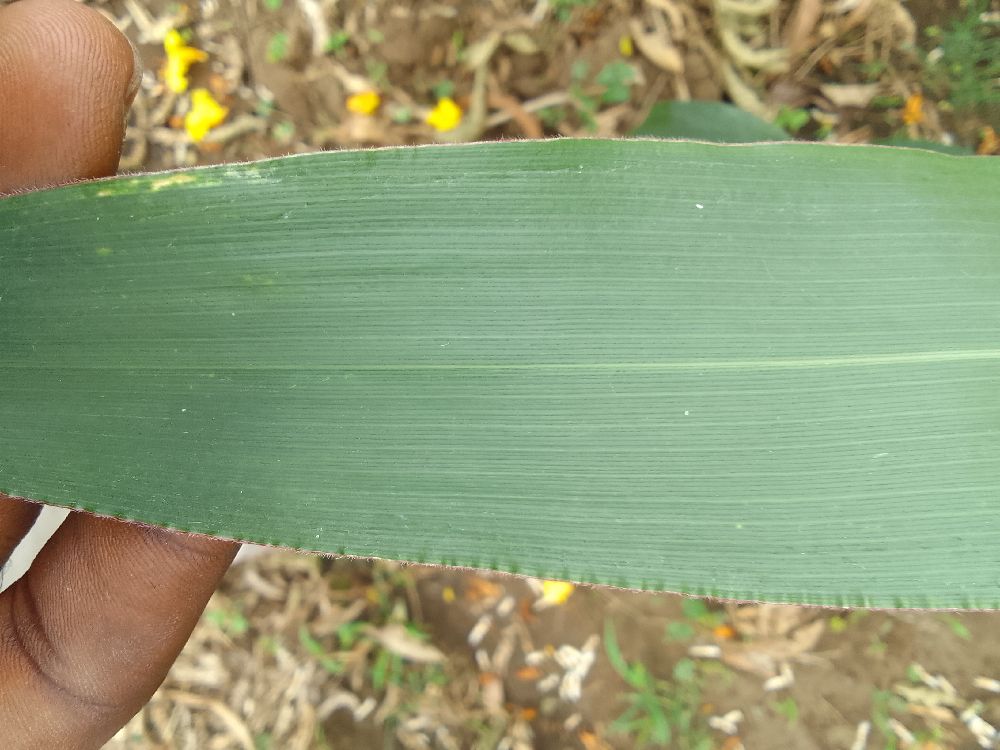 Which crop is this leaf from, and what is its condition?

maize, healthy
